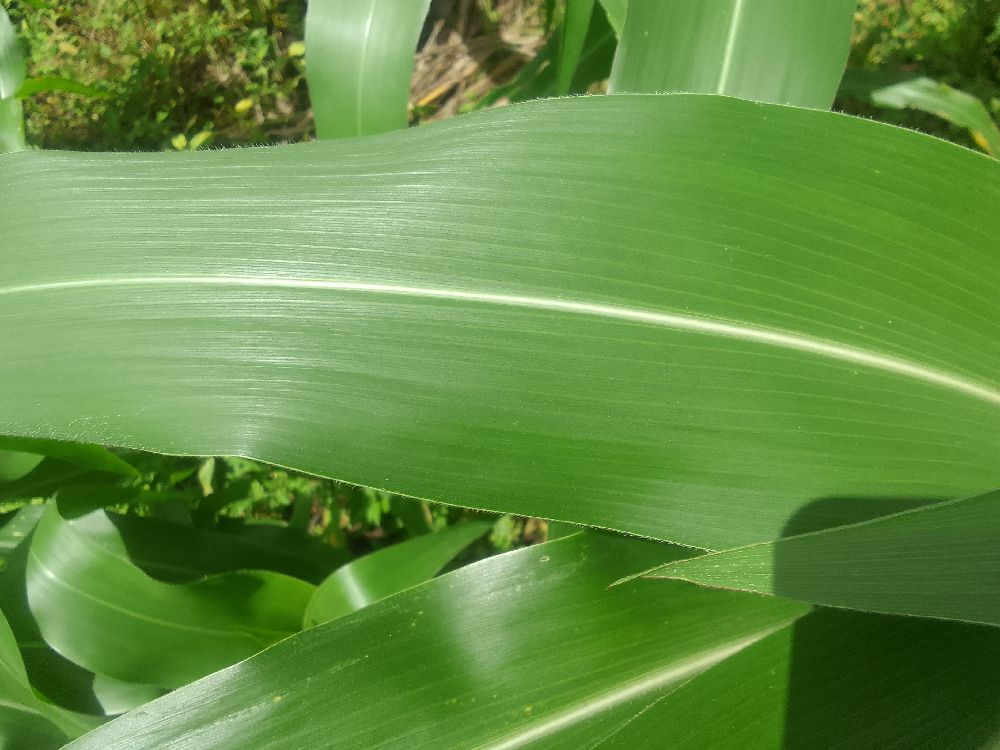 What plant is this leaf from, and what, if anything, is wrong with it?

maize, healthy
